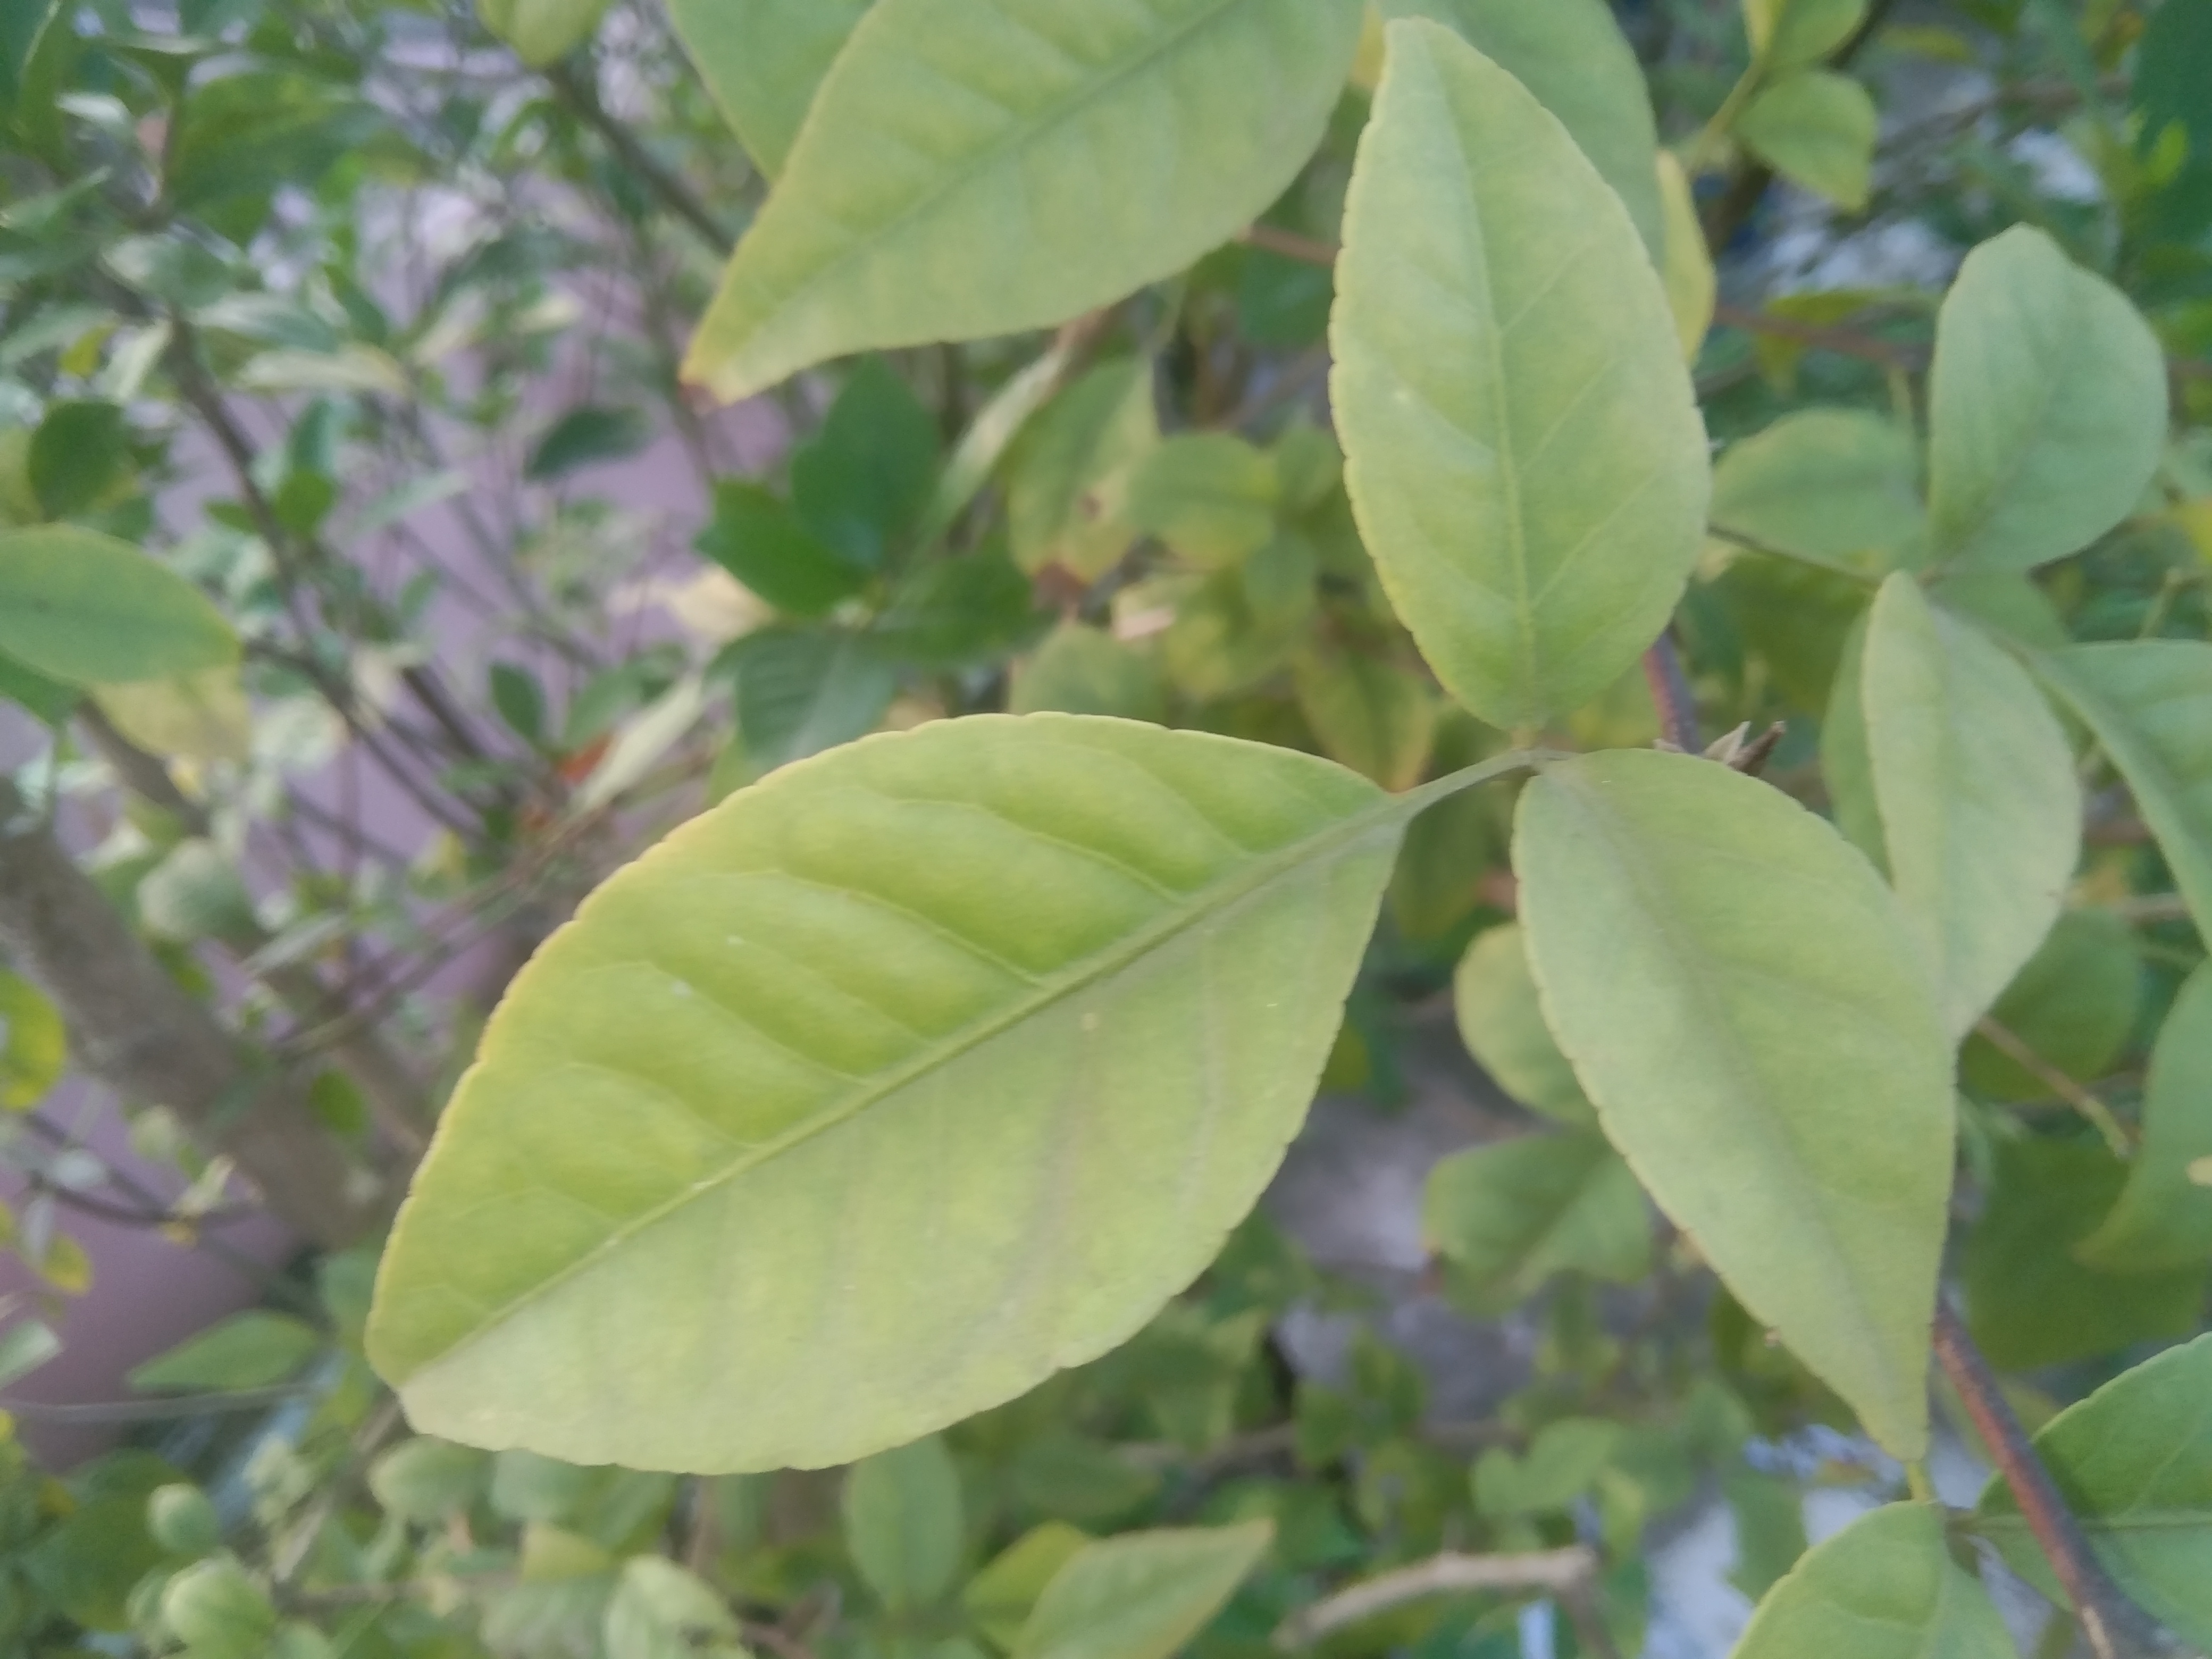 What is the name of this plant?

wood apple
